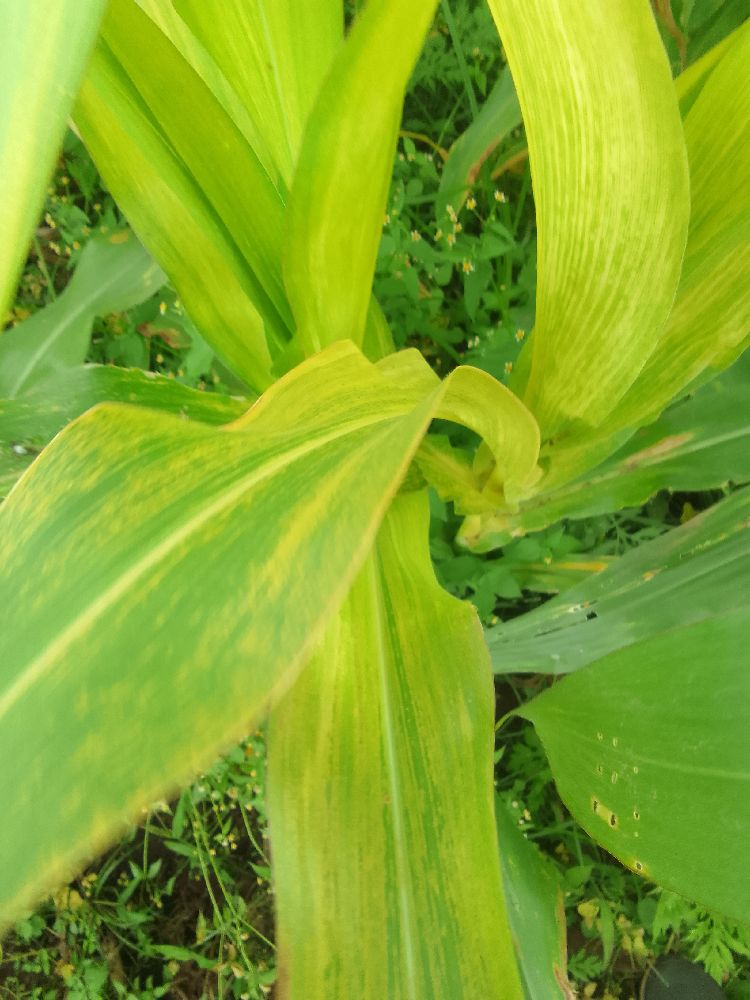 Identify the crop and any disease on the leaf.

maize, maize lethal necrosis
